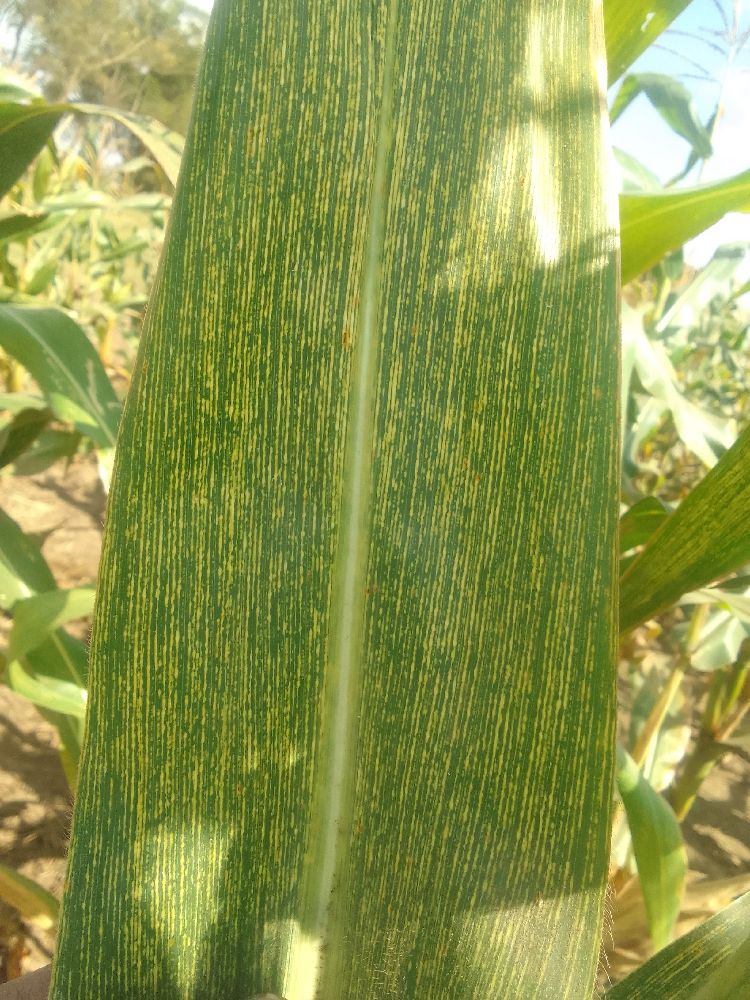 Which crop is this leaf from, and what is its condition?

maize, maize streak virus
